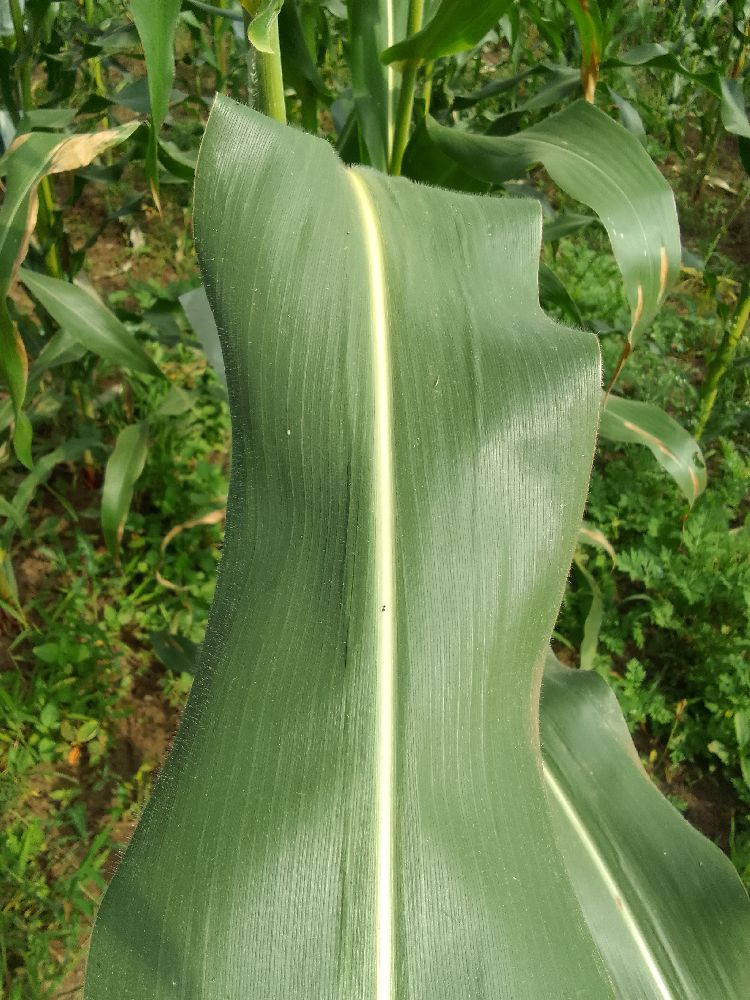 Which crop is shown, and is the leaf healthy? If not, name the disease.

maize, healthy
